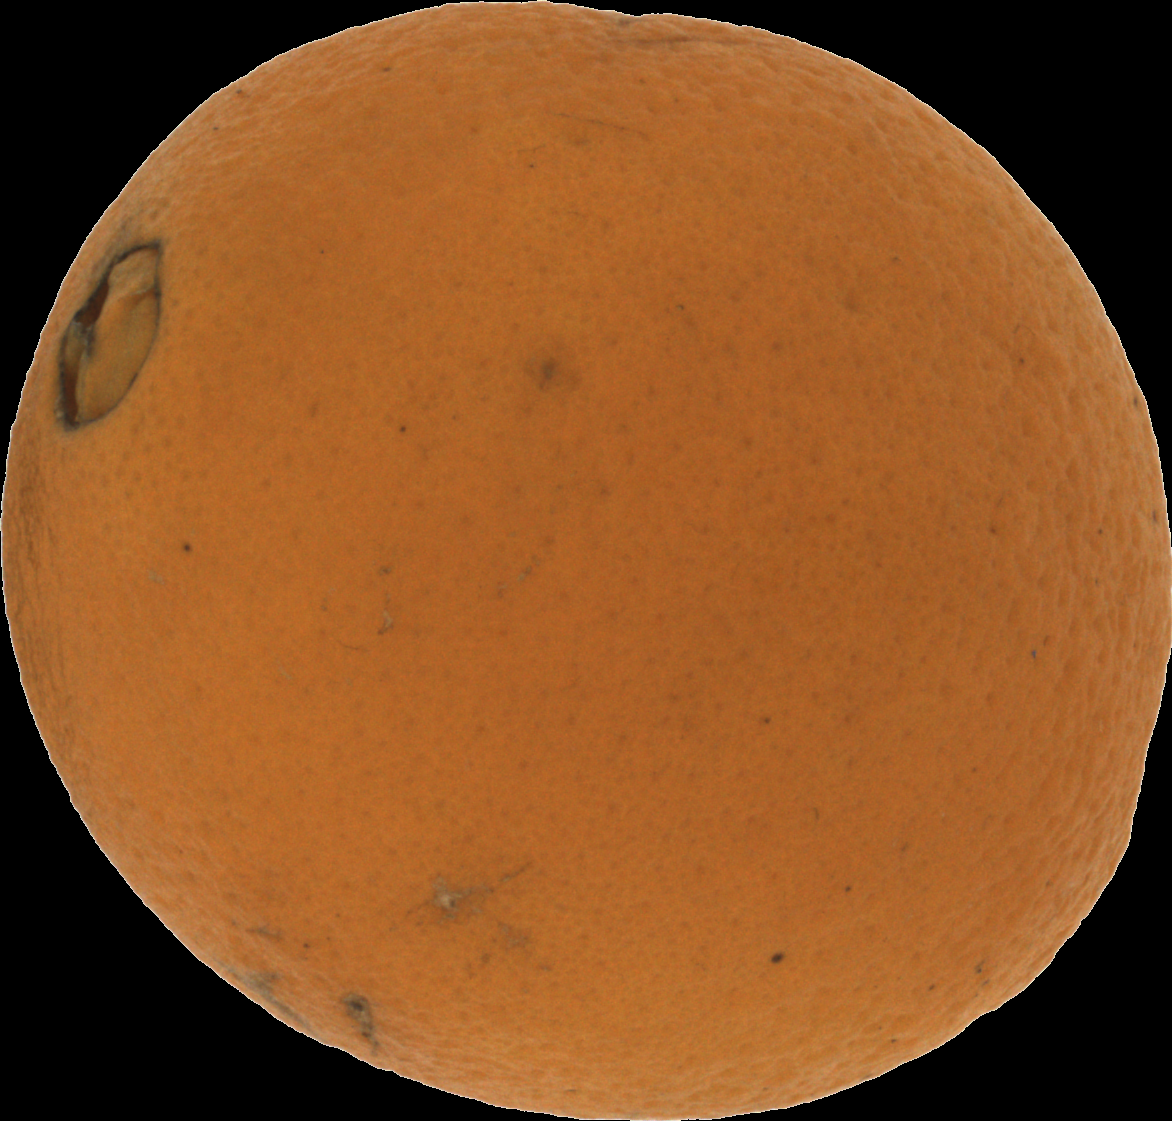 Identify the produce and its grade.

orange, bad
